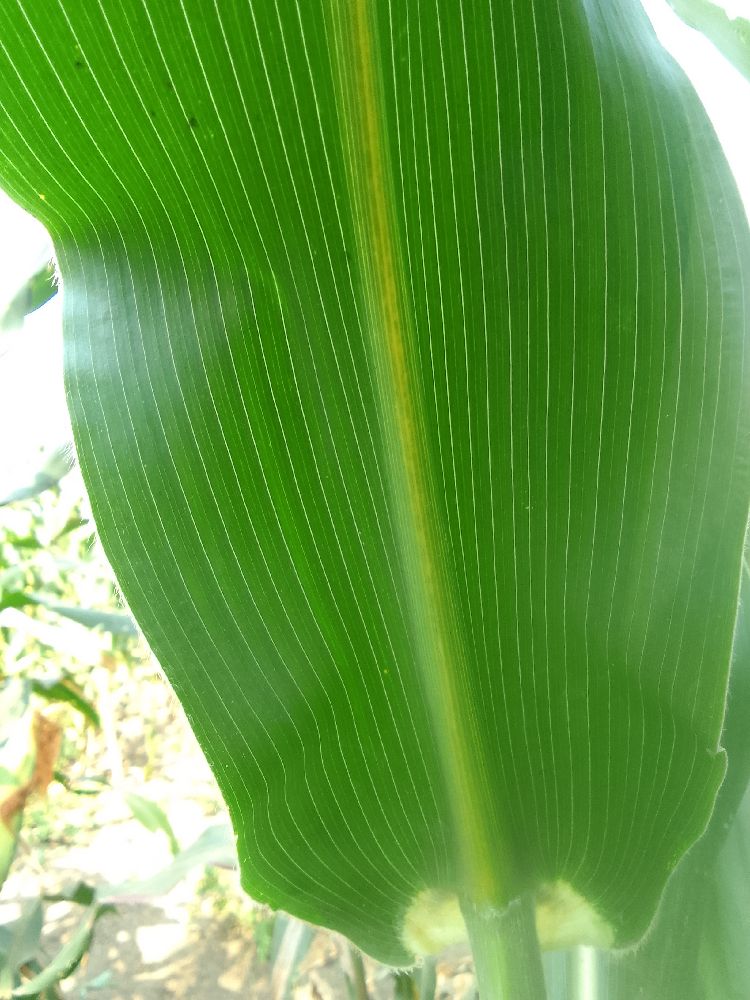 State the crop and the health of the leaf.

maize, healthy
